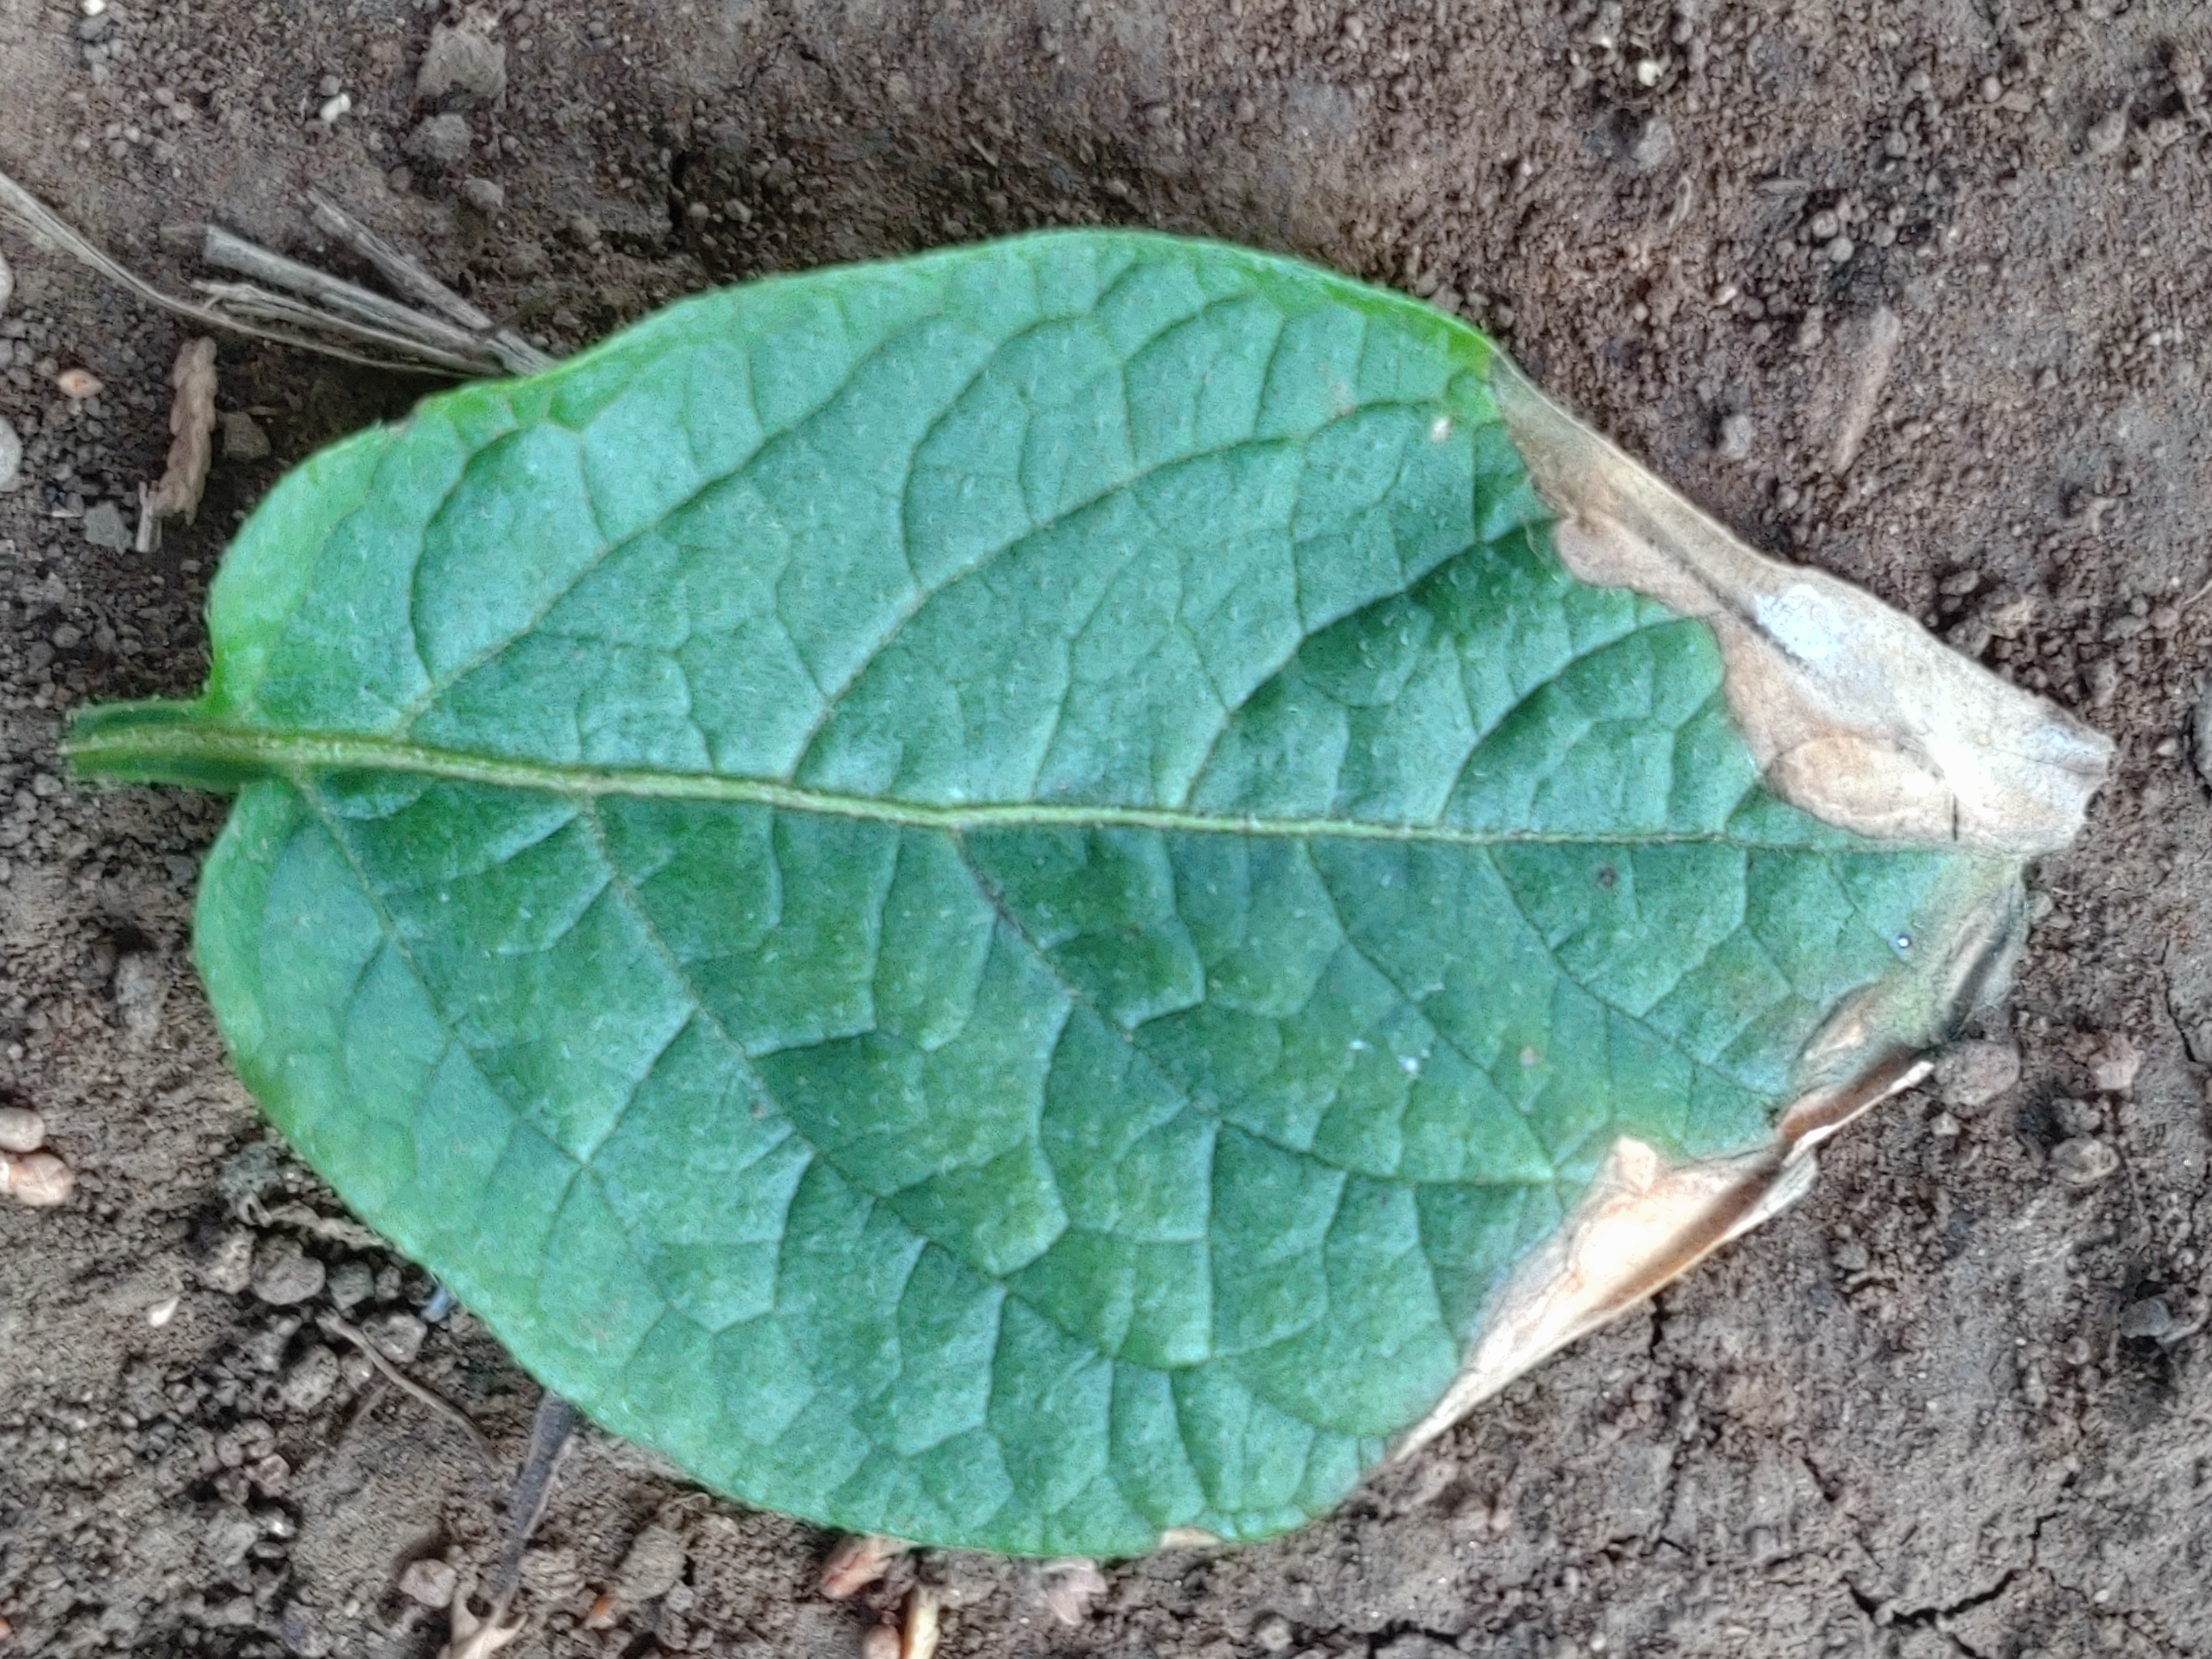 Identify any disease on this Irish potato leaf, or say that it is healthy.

early blight
